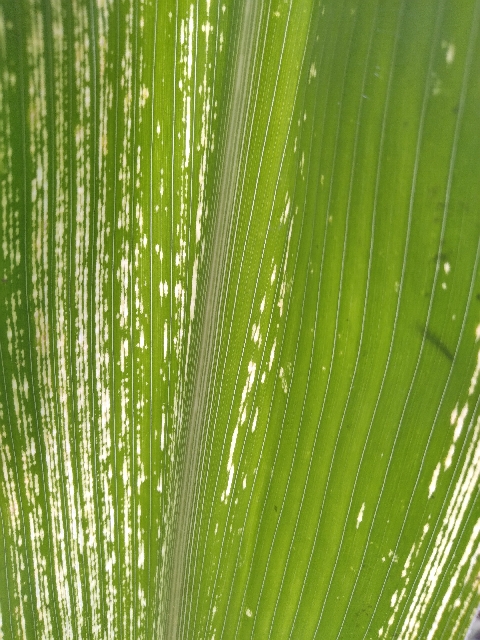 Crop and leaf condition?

maize, maize streak virus
